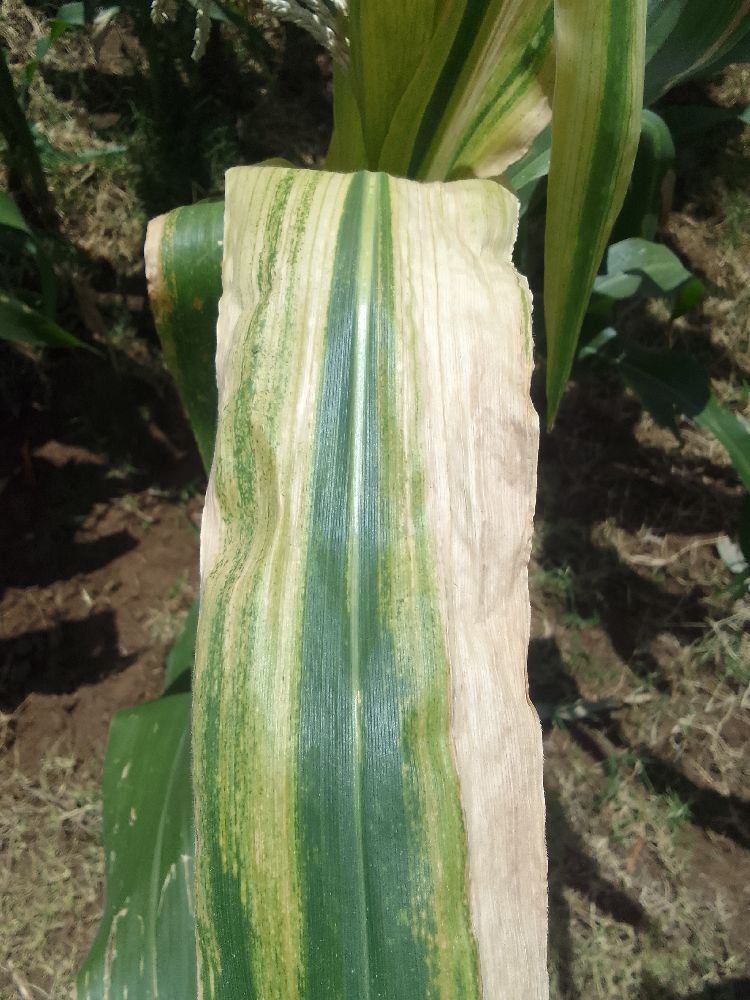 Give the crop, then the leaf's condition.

maize, maize lethal necrosis
